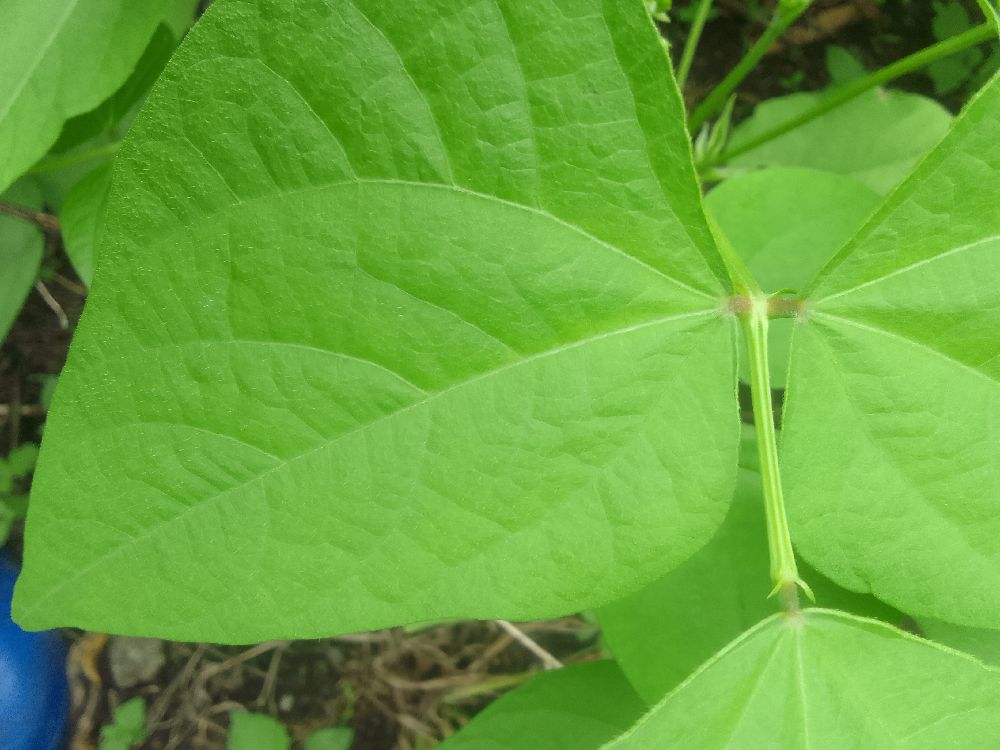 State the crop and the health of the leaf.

common bean, healthy
